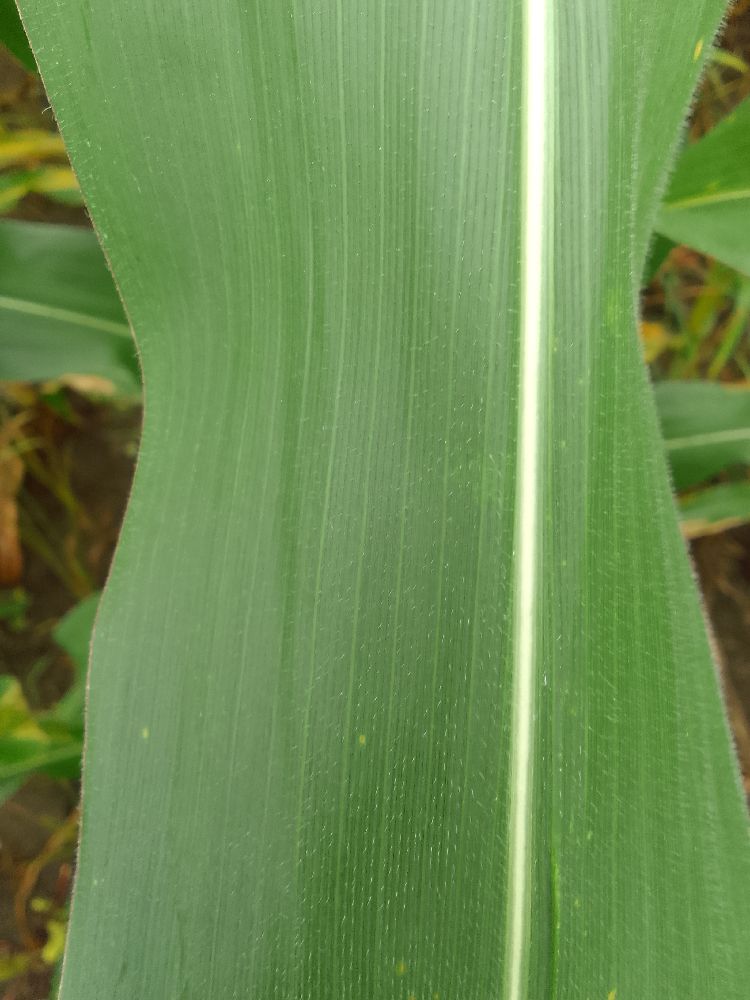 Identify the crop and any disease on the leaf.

maize, healthy
